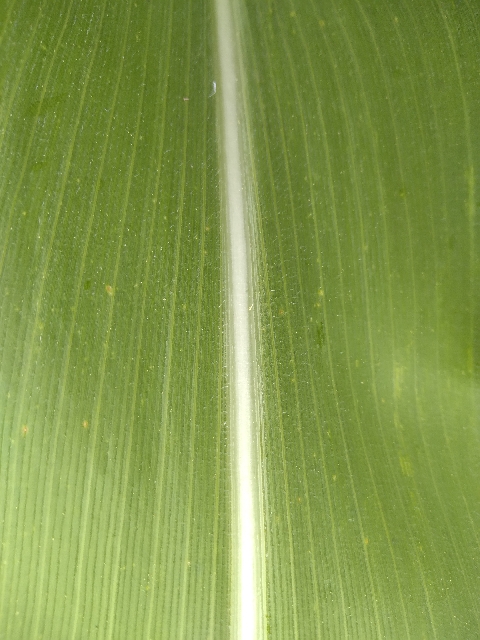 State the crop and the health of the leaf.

maize, healthy
